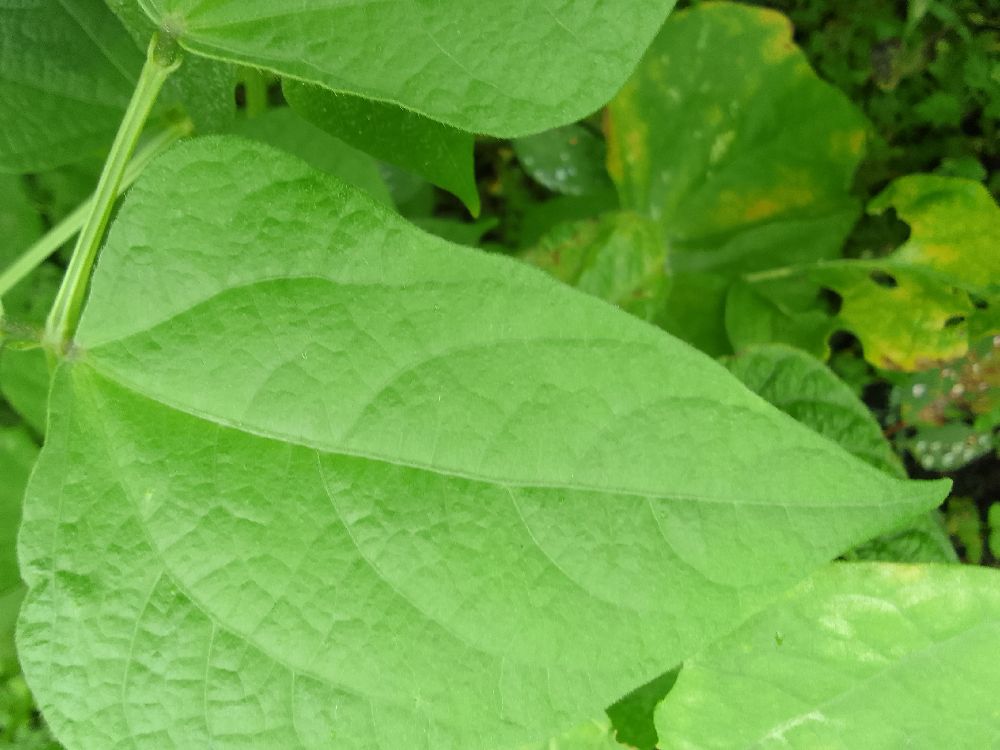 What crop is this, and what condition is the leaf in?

common bean, healthy
